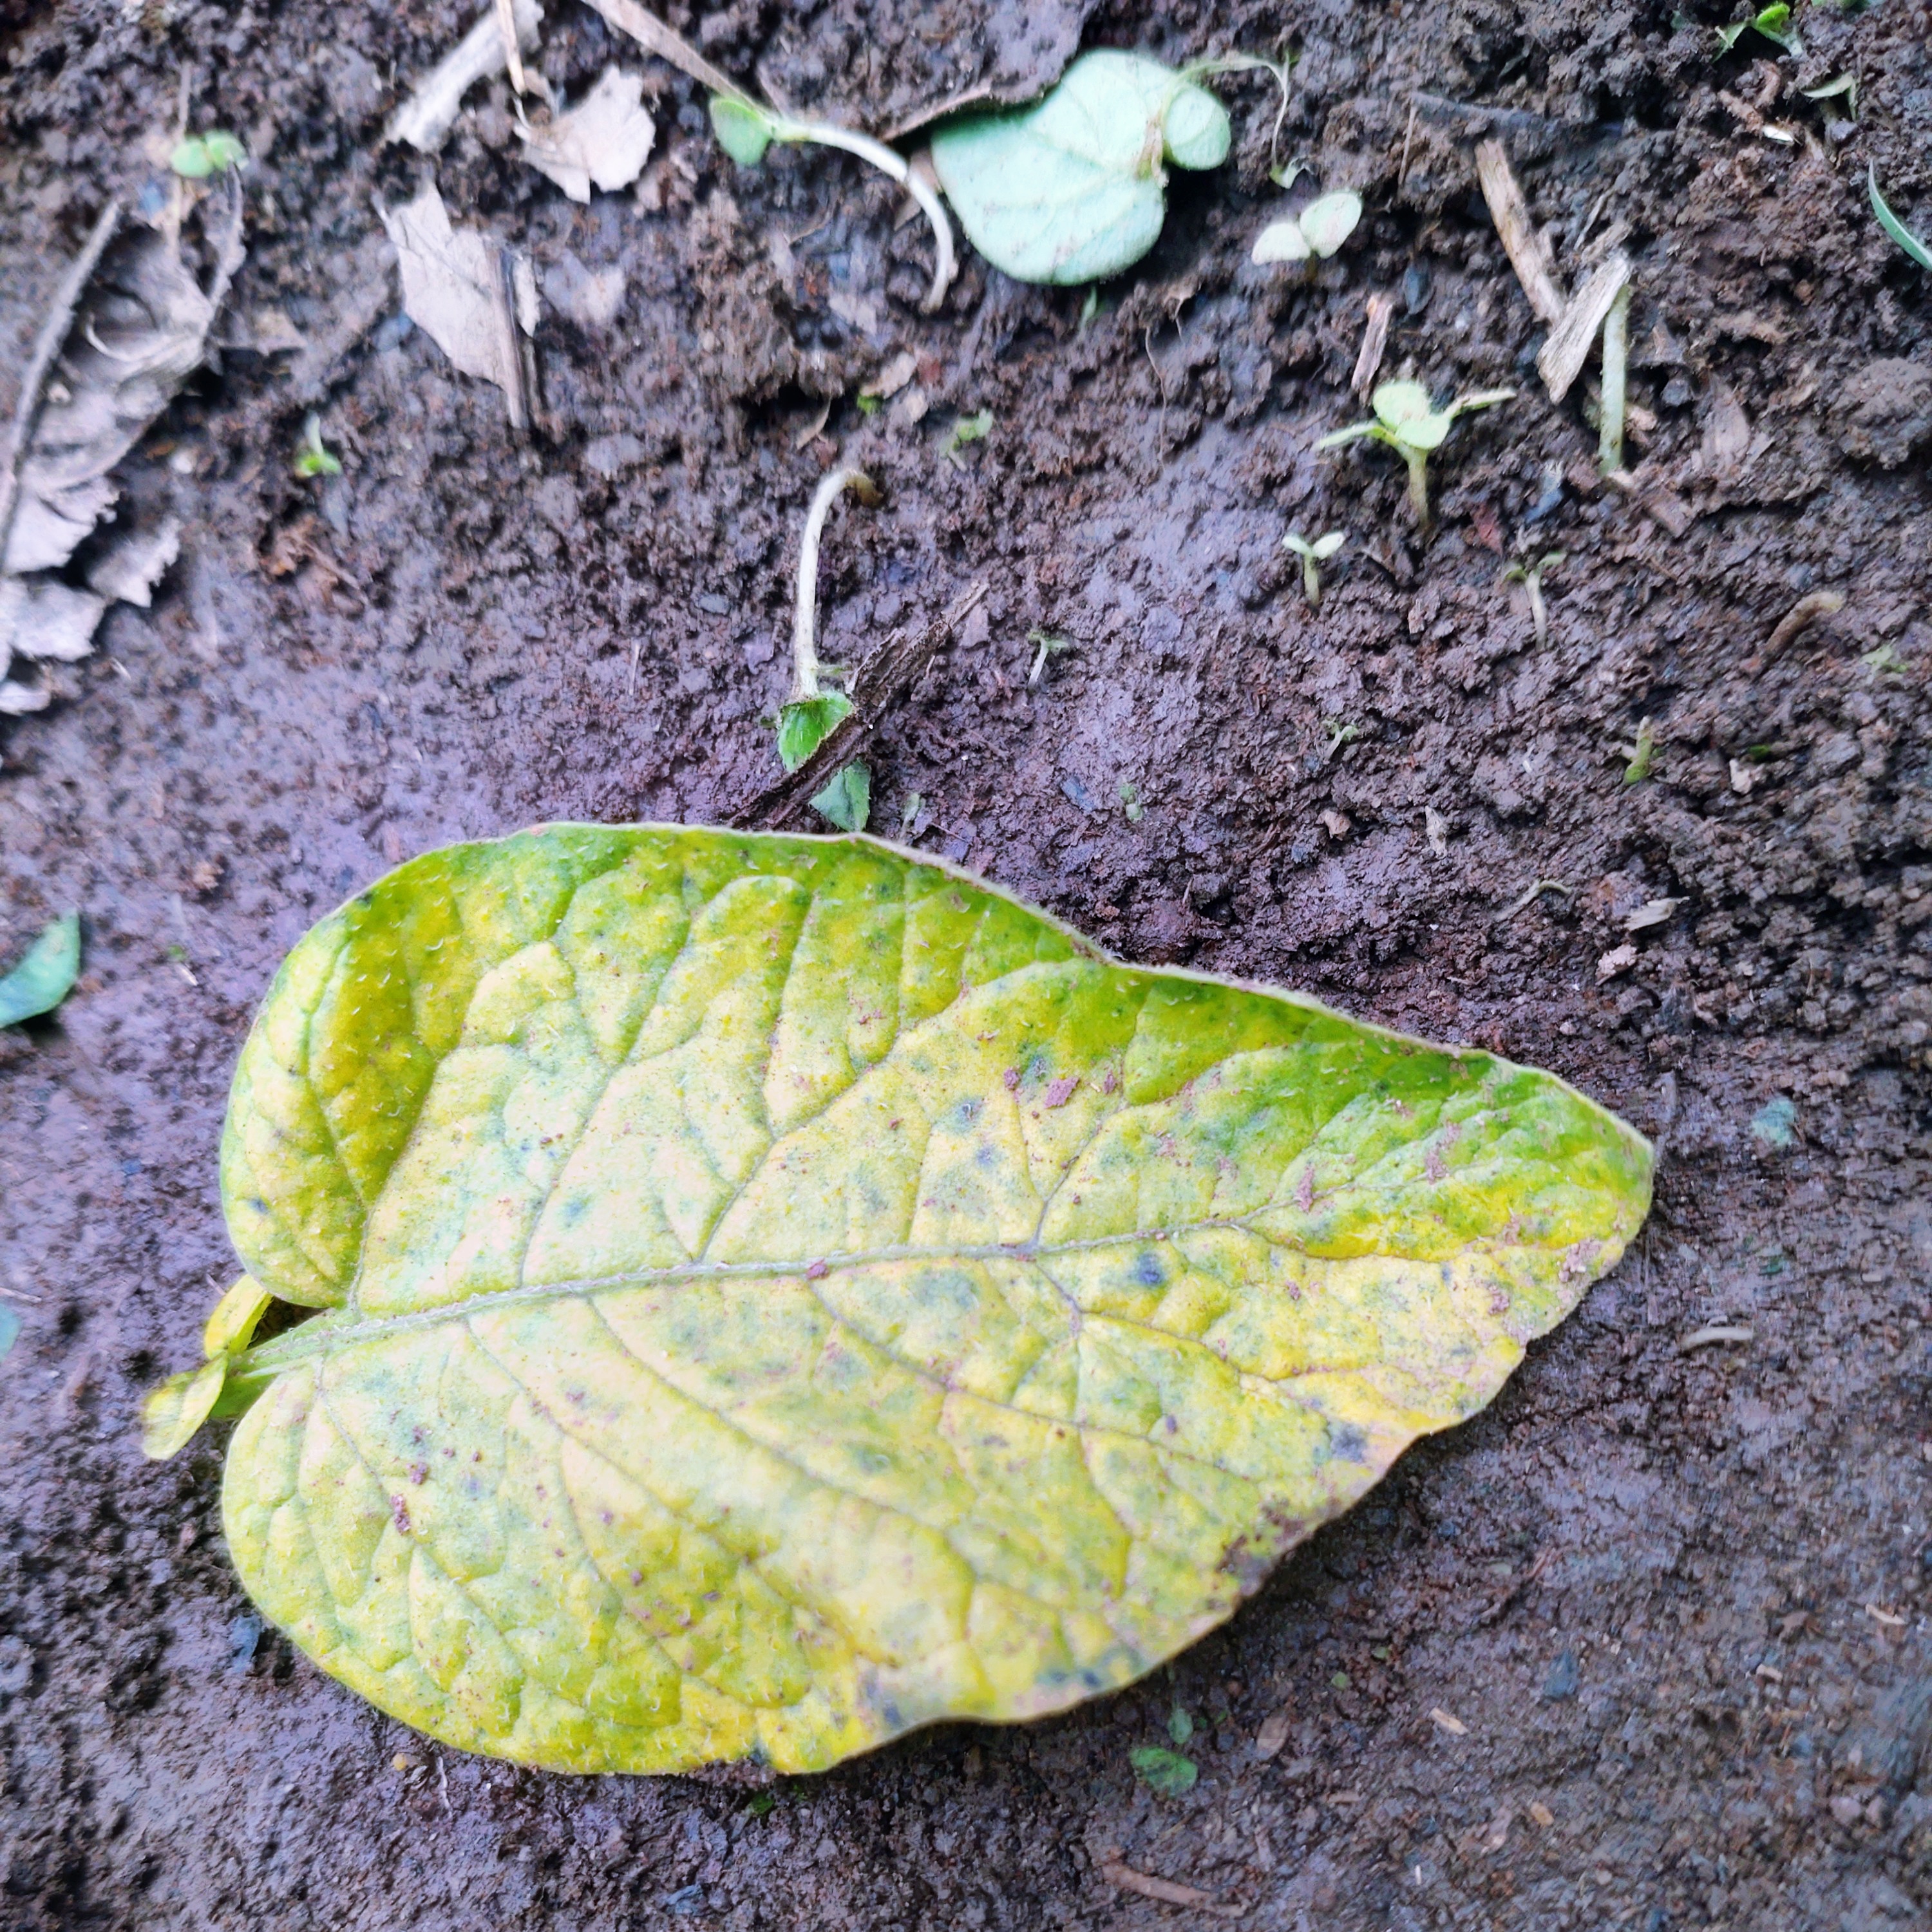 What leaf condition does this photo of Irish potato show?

late blight
